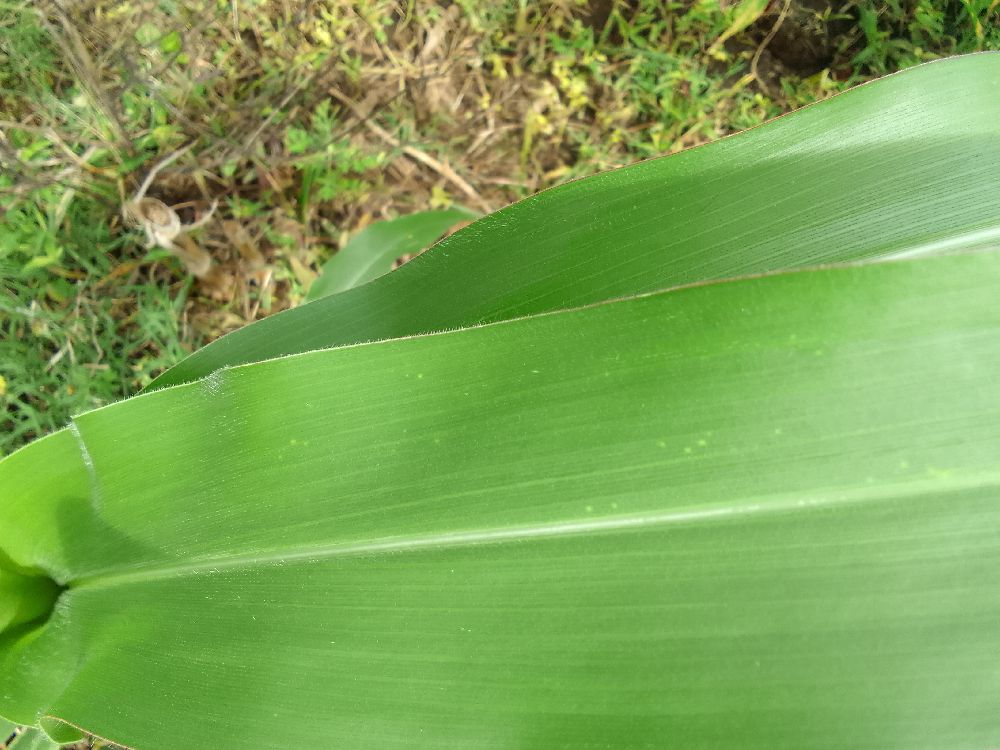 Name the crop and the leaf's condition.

maize, healthy
